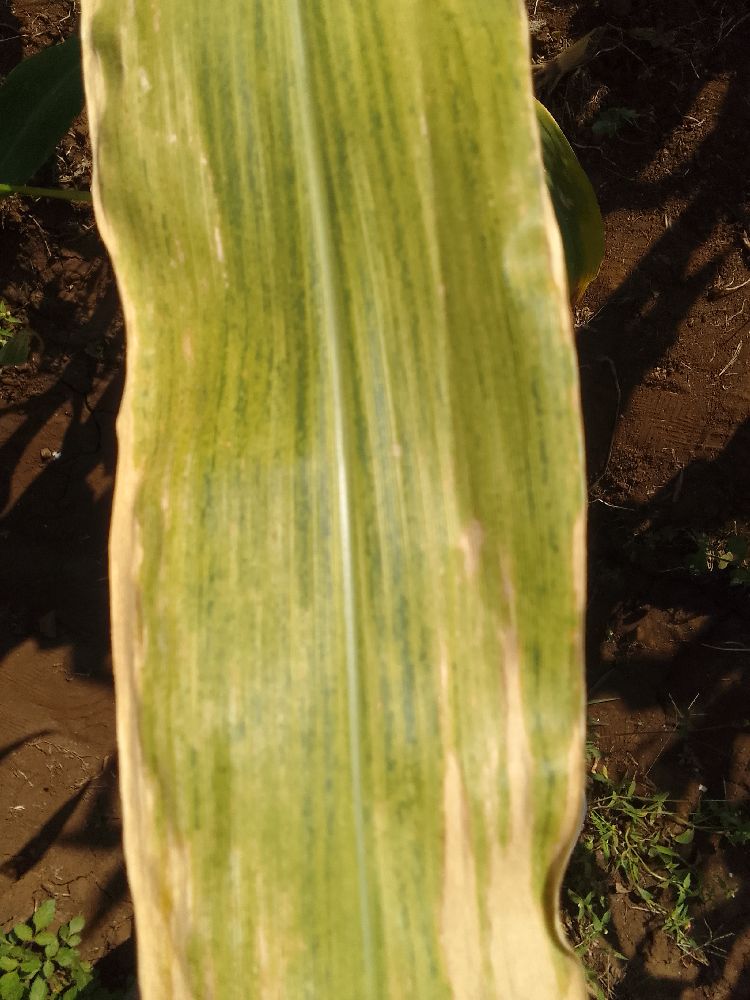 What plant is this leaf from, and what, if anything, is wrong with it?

maize, maize lethal necrosis
